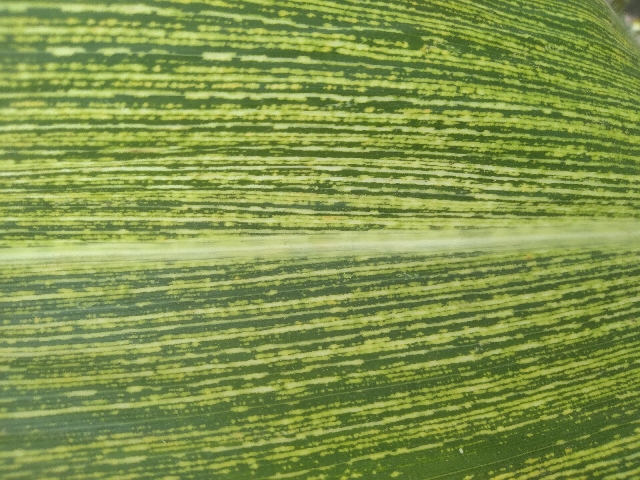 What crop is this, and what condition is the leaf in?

maize, maize streak virus
